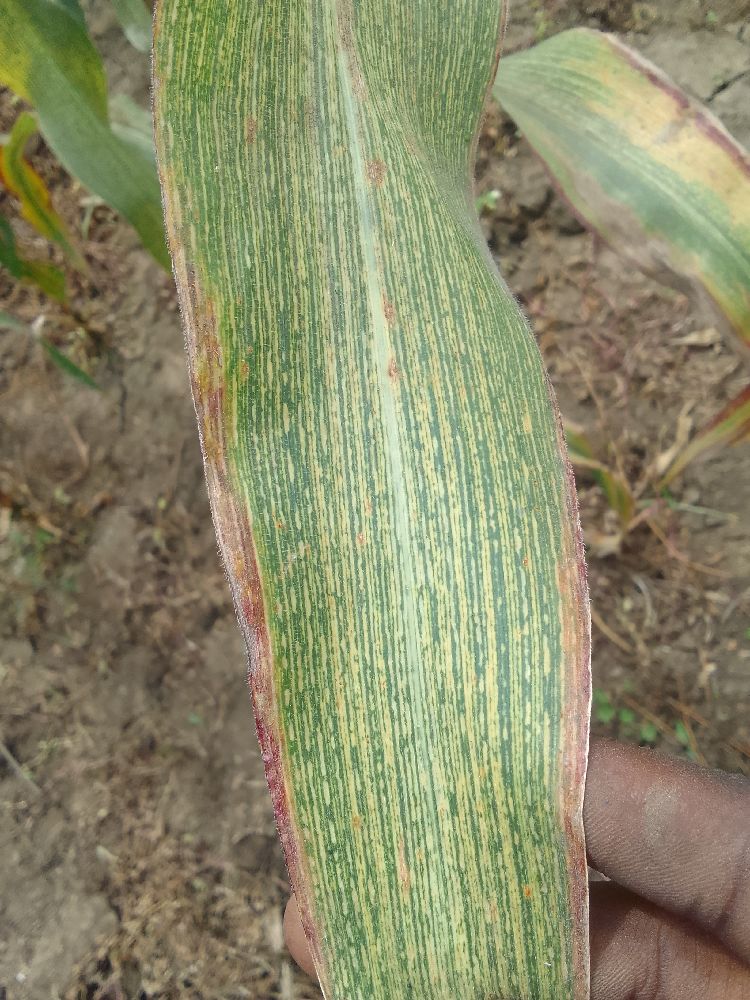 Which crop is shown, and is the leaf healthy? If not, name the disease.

maize, maize streak virus
